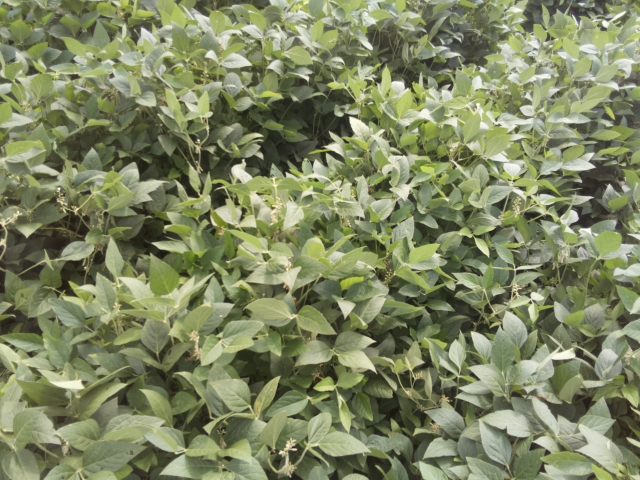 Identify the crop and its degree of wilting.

soybean, leaves with no wilting
